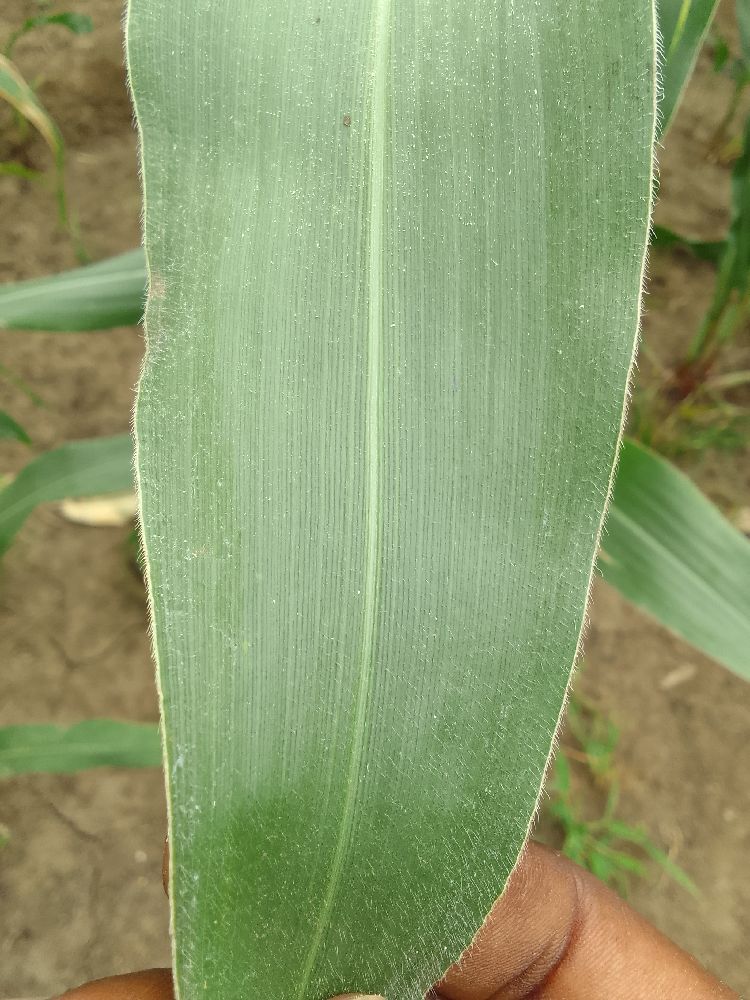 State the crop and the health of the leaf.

maize, healthy
